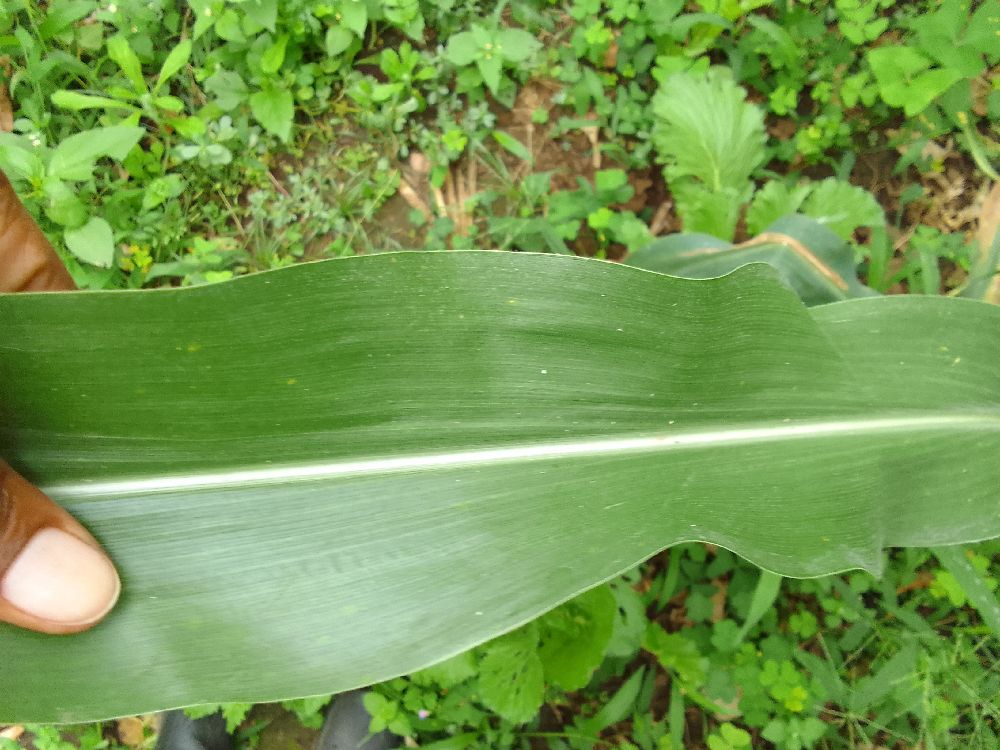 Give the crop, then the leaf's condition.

maize, healthy
